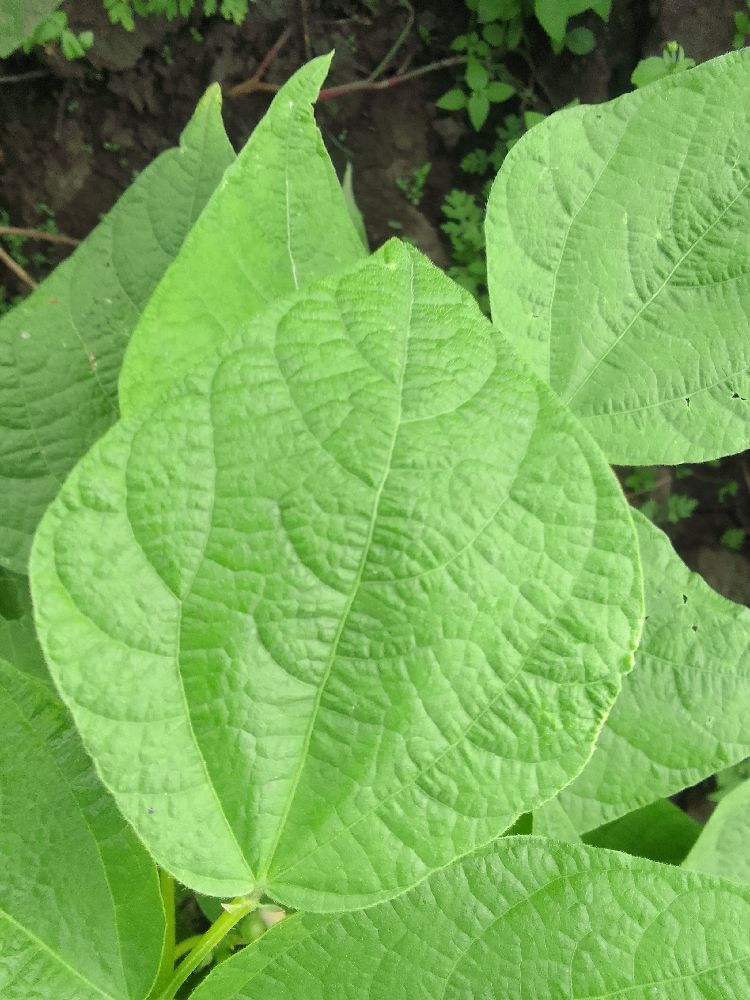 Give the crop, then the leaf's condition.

common bean, healthy
